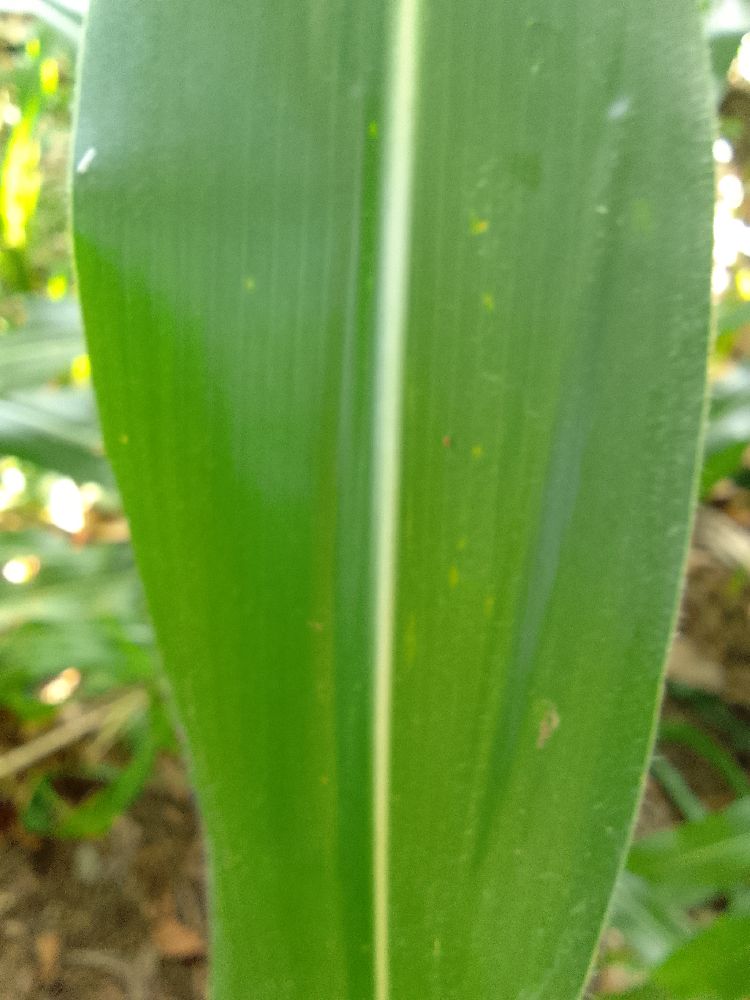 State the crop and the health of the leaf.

maize, healthy
